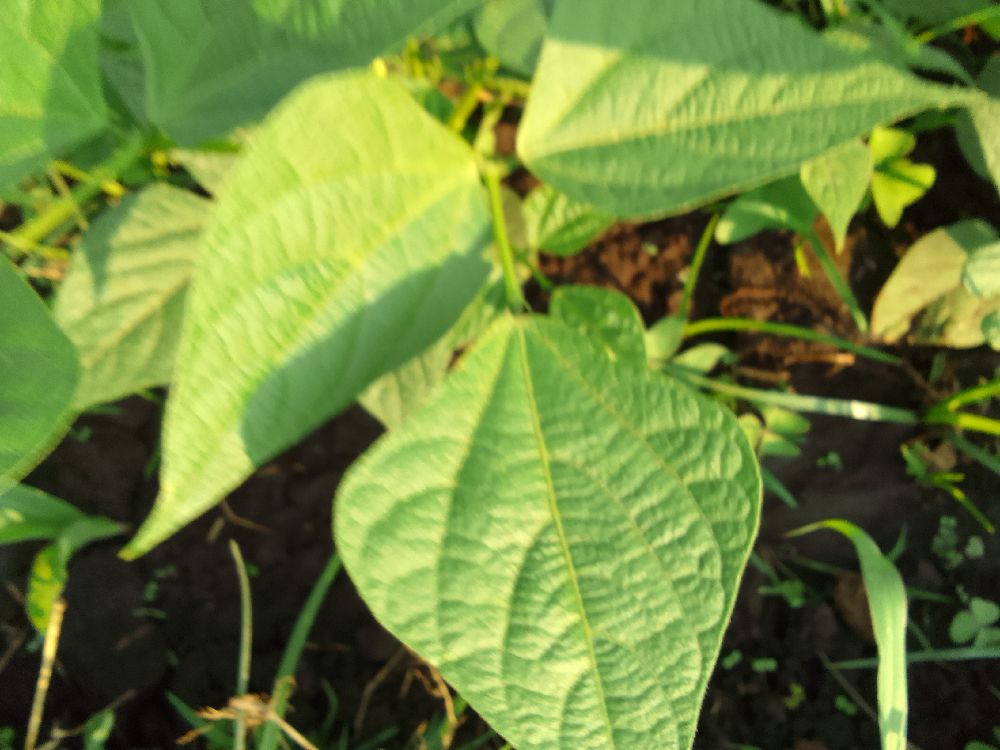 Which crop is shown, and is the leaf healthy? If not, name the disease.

common bean, healthy
